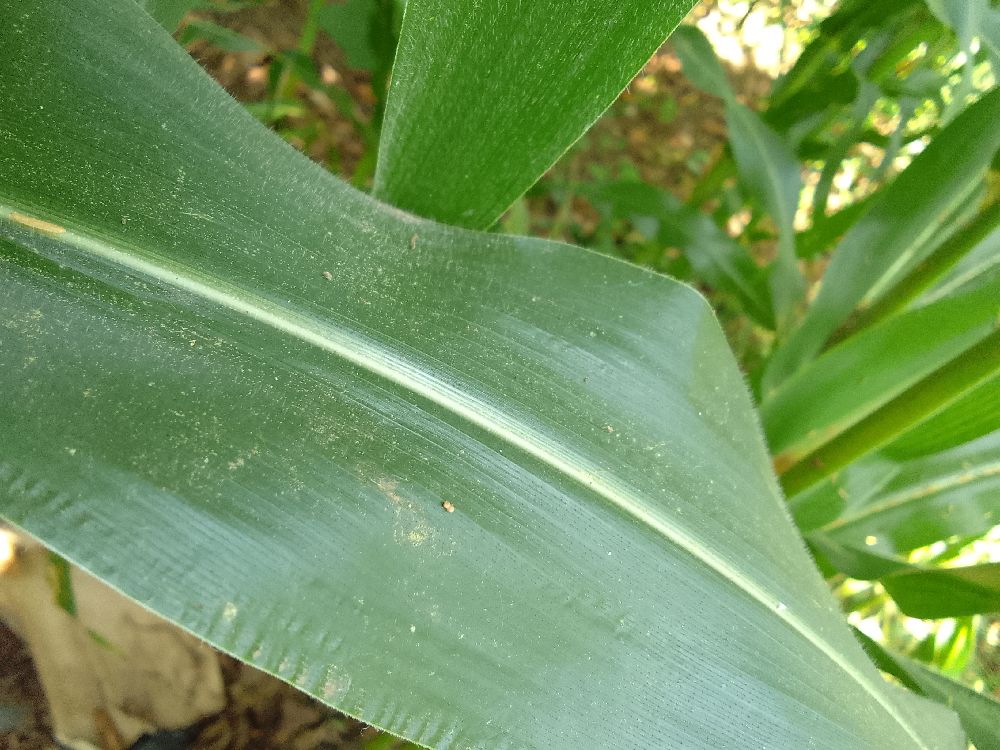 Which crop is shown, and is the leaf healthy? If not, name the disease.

maize, healthy
